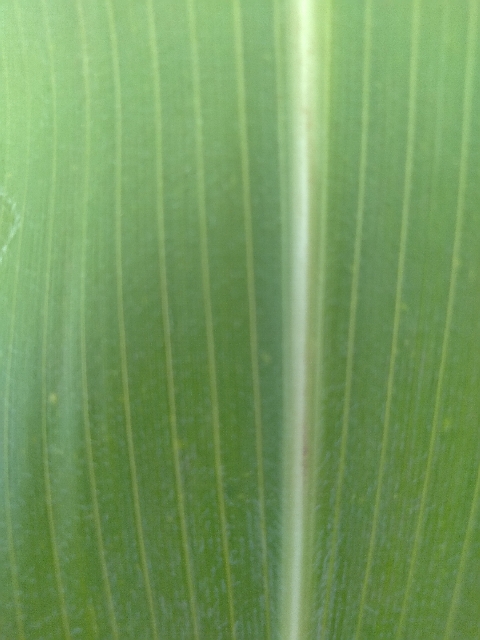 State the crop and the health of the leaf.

maize, healthy
